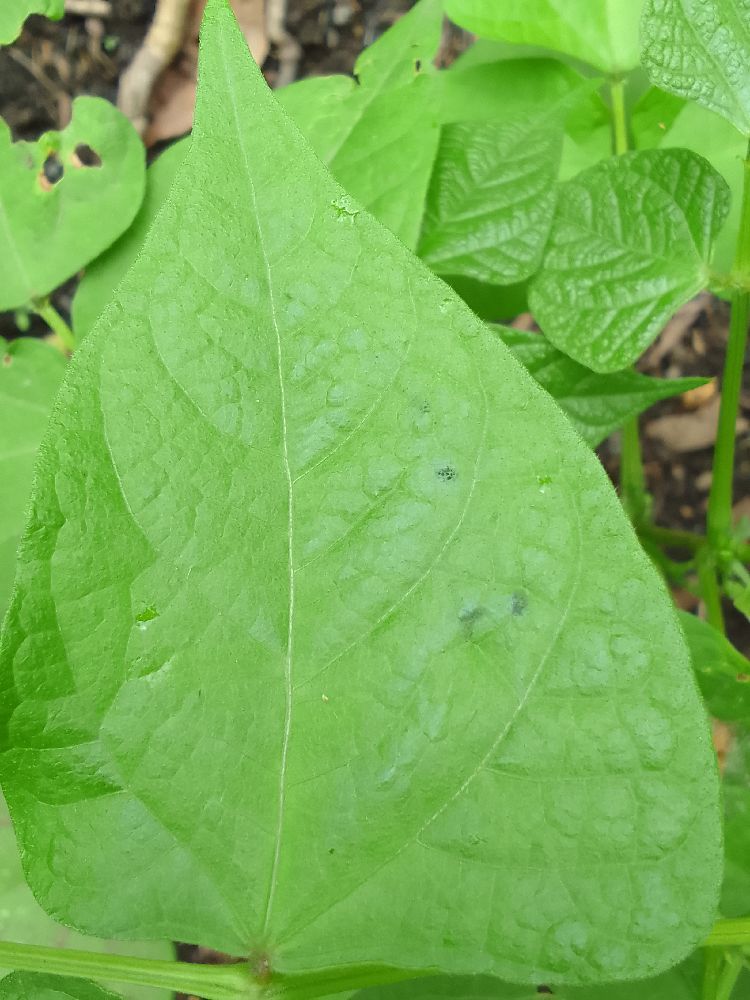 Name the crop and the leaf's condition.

common bean, healthy
